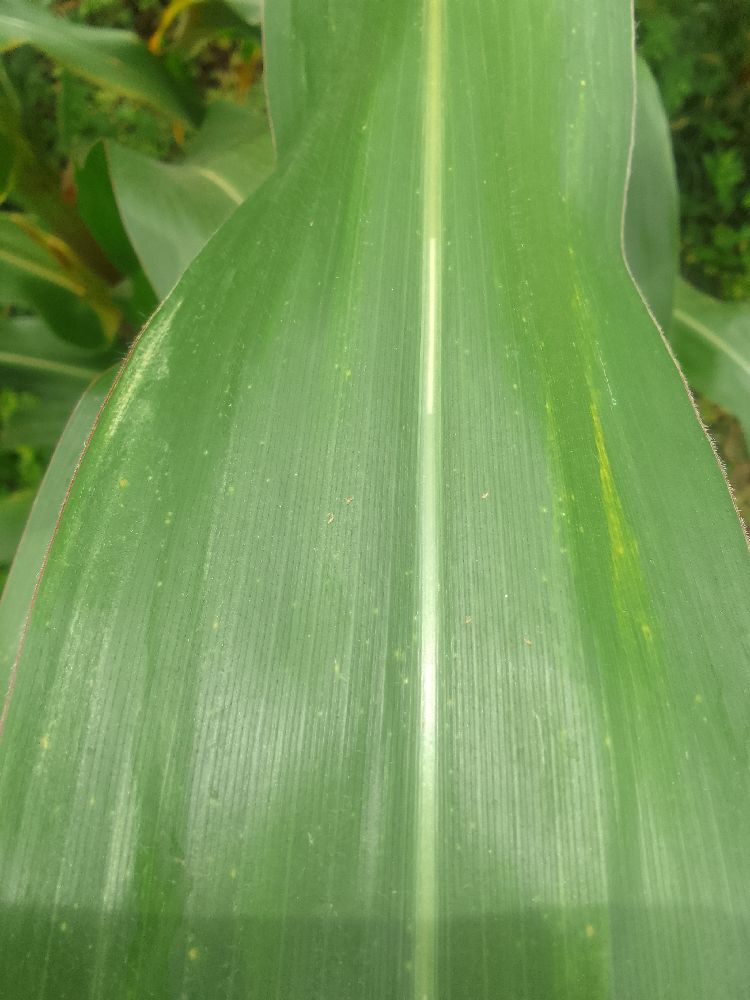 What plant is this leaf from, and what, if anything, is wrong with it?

maize, healthy
